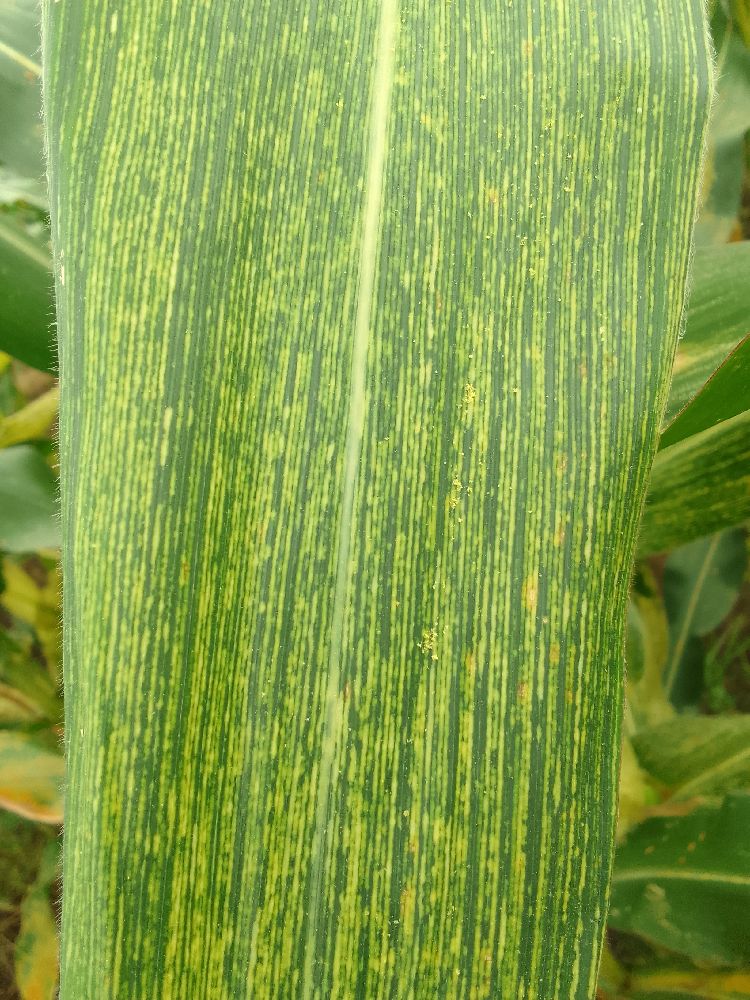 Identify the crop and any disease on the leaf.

maize, maize streak virus
